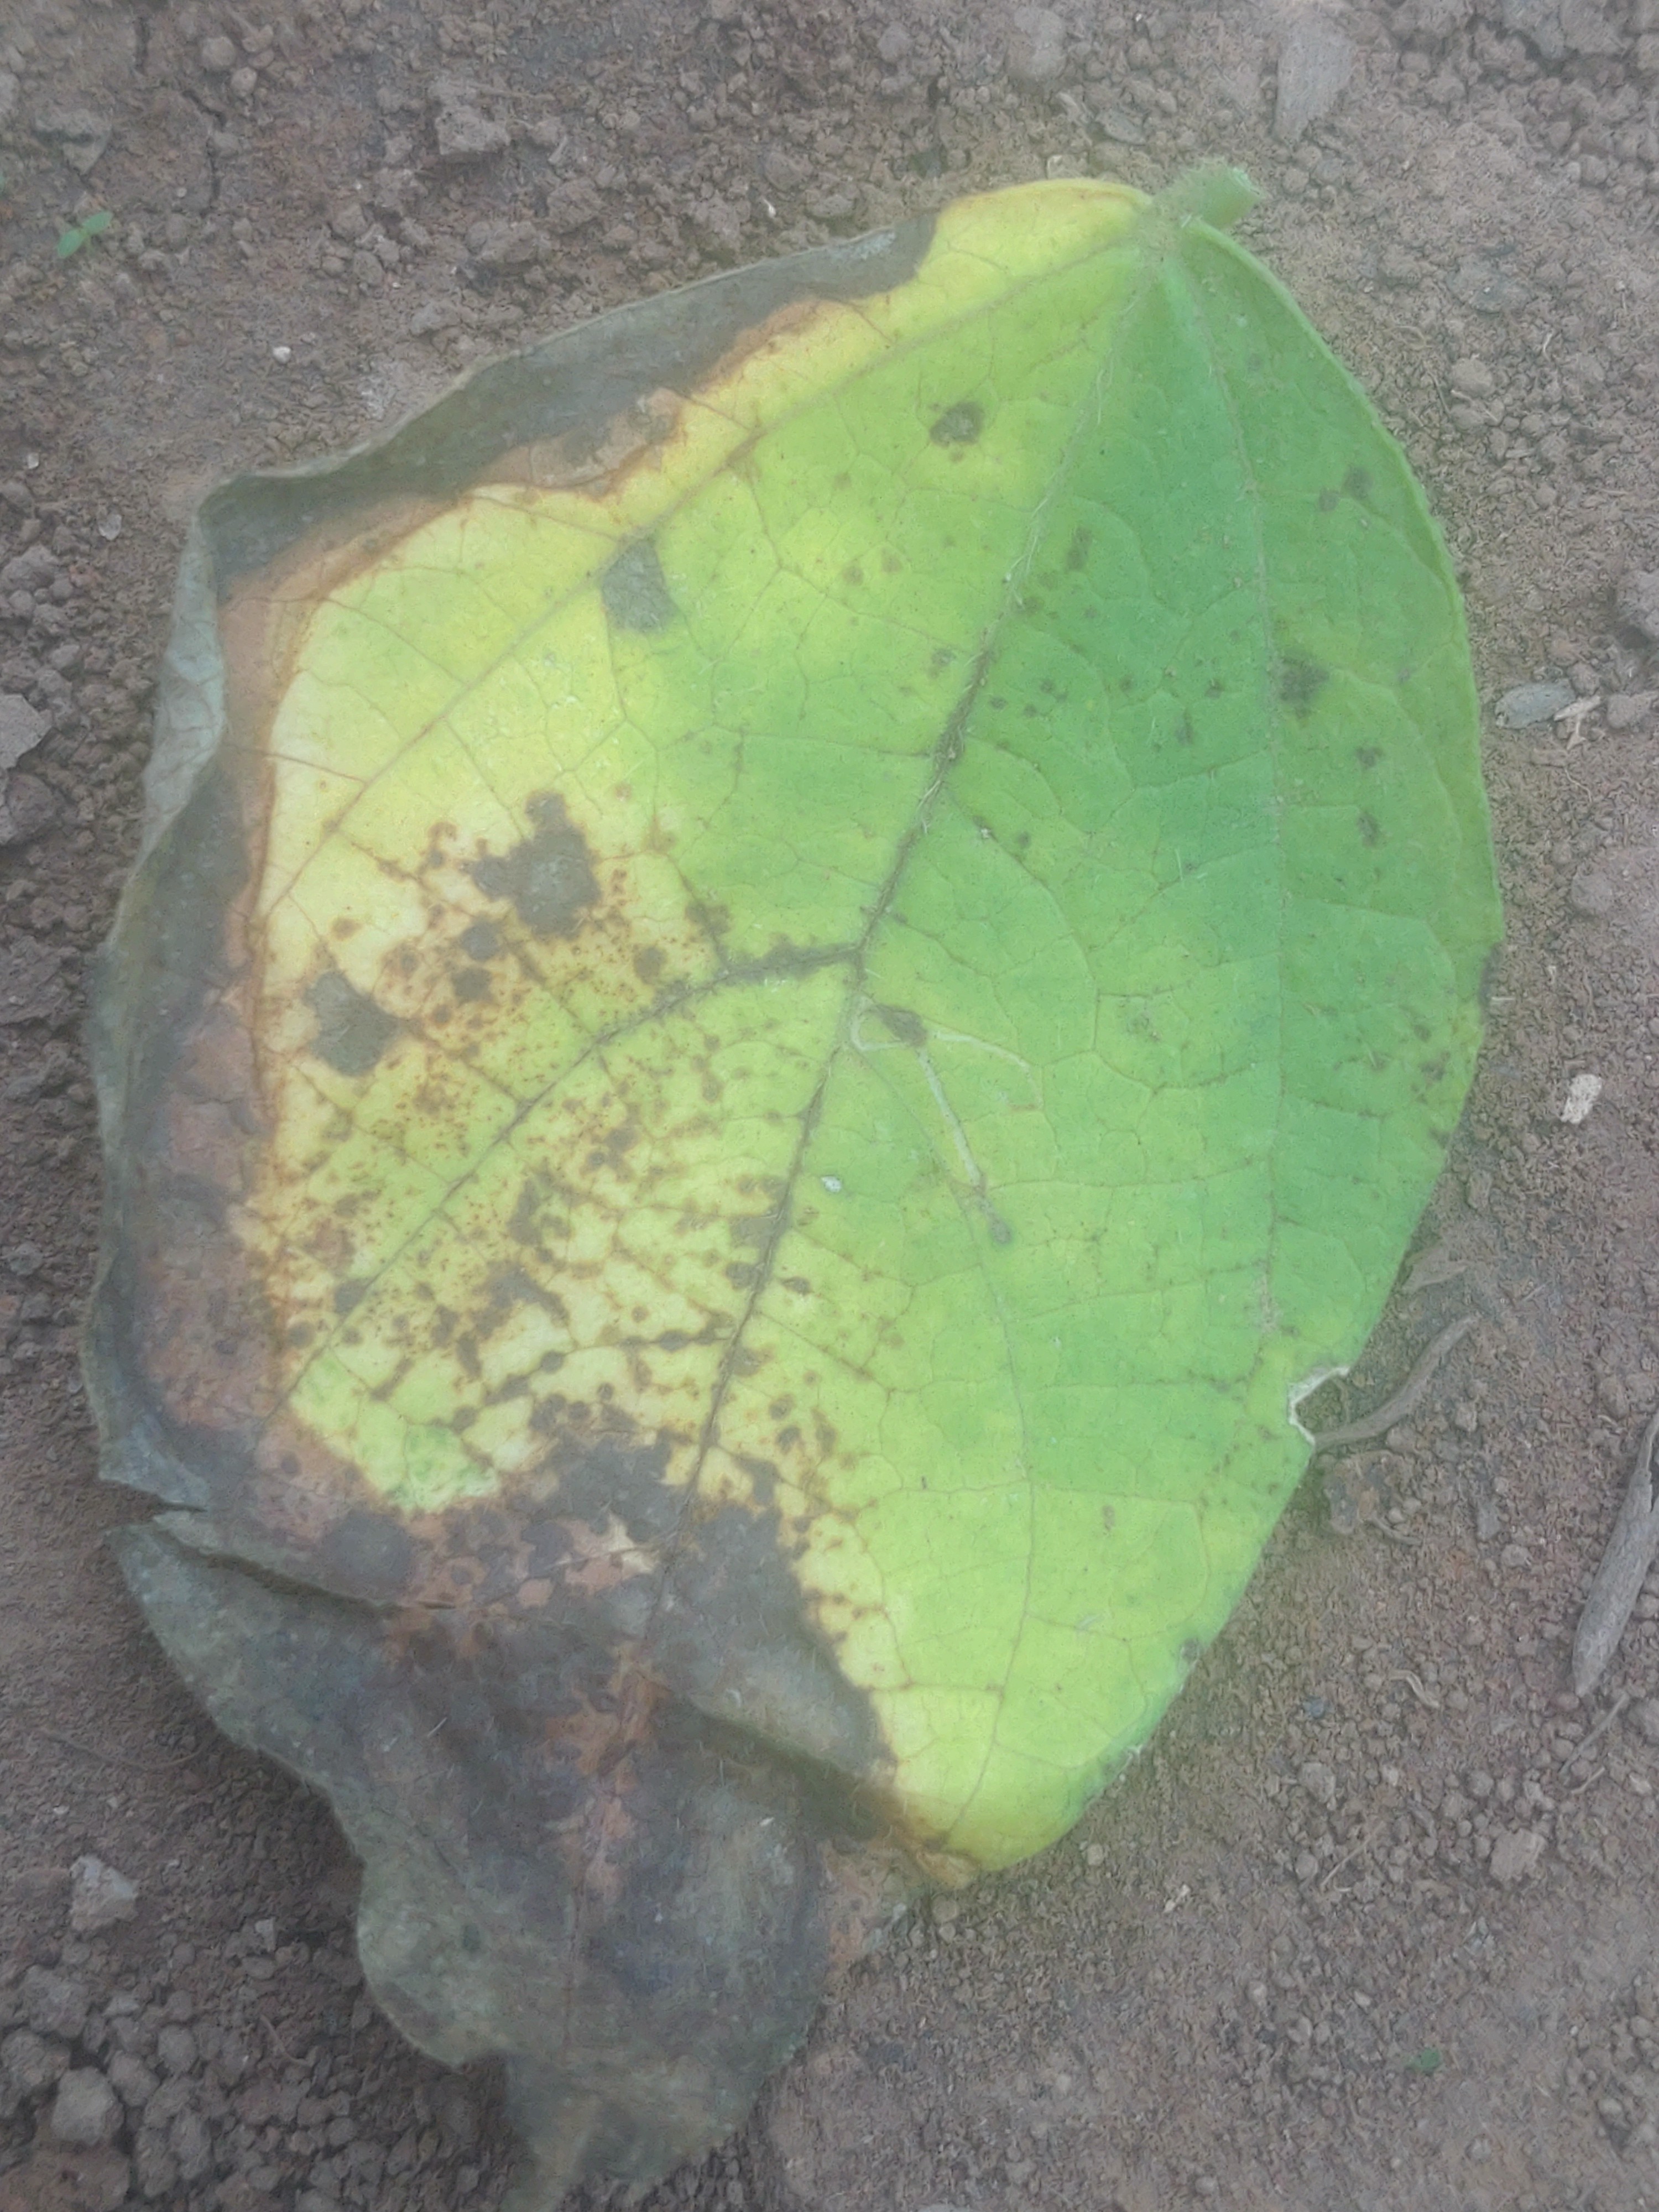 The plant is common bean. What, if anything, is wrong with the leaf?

anthracnose
